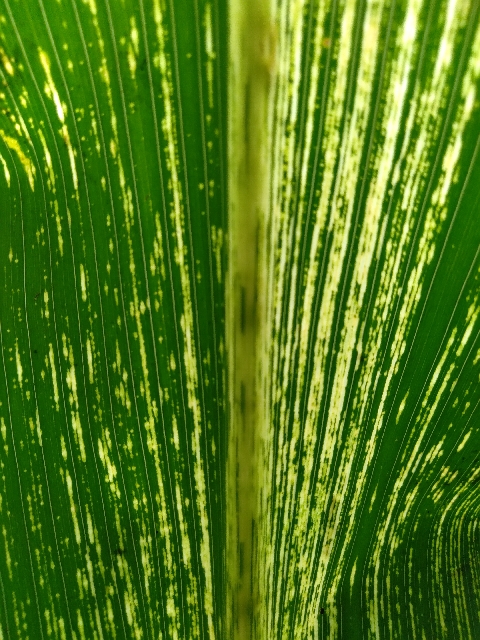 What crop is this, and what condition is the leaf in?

maize, maize streak virus
